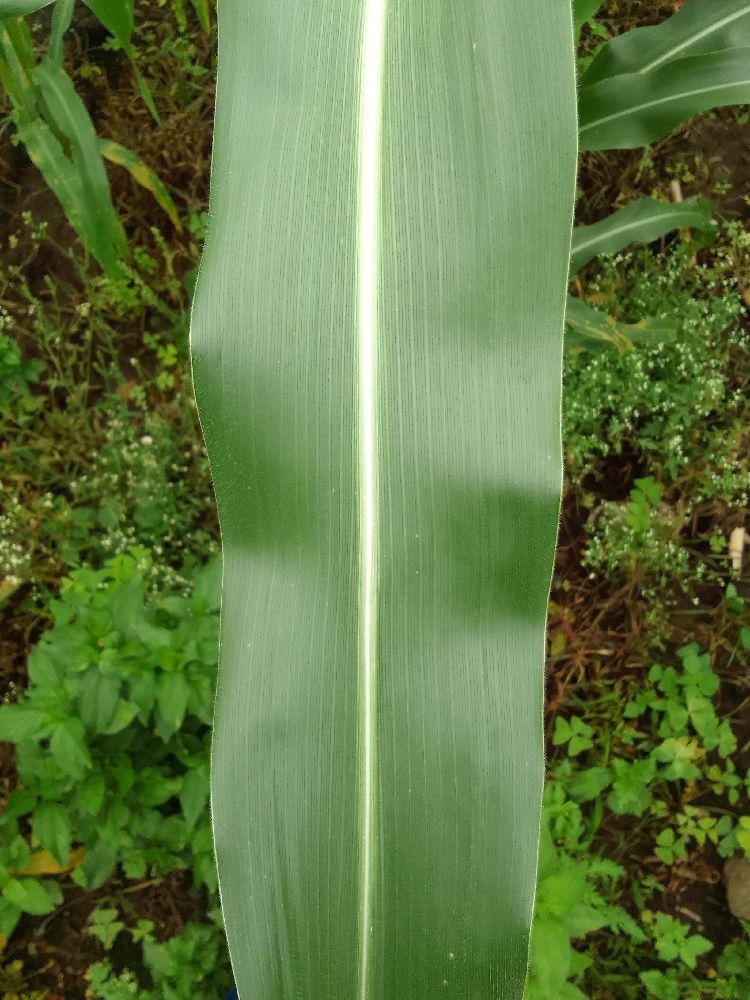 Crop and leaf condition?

maize, healthy
